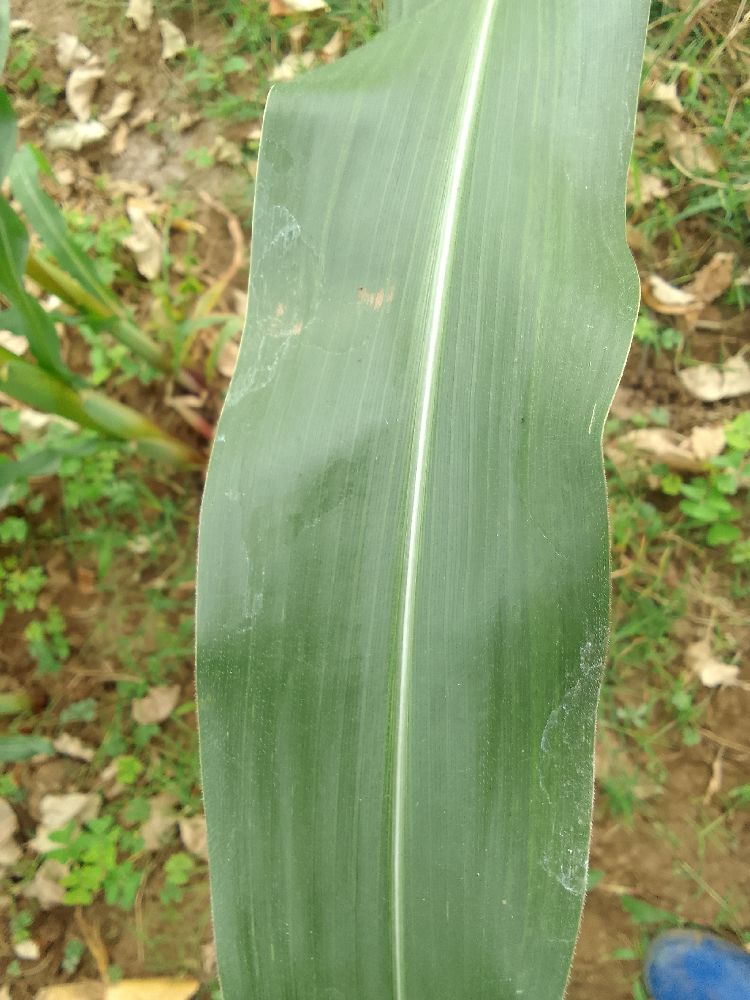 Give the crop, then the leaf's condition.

maize, healthy
